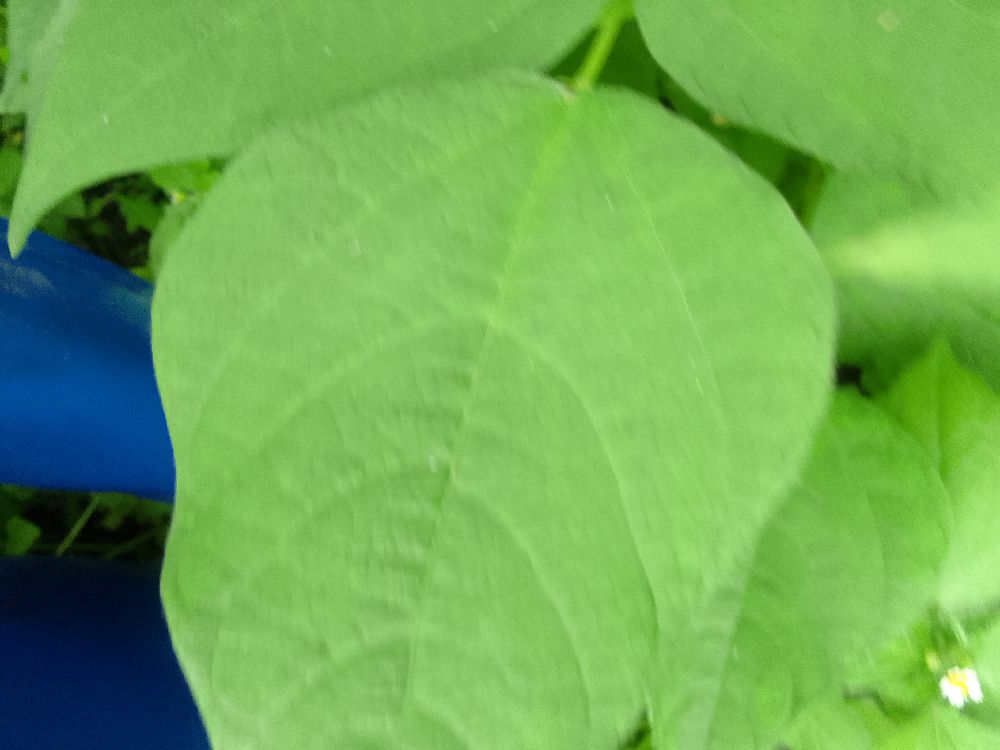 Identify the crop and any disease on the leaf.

common bean, healthy
